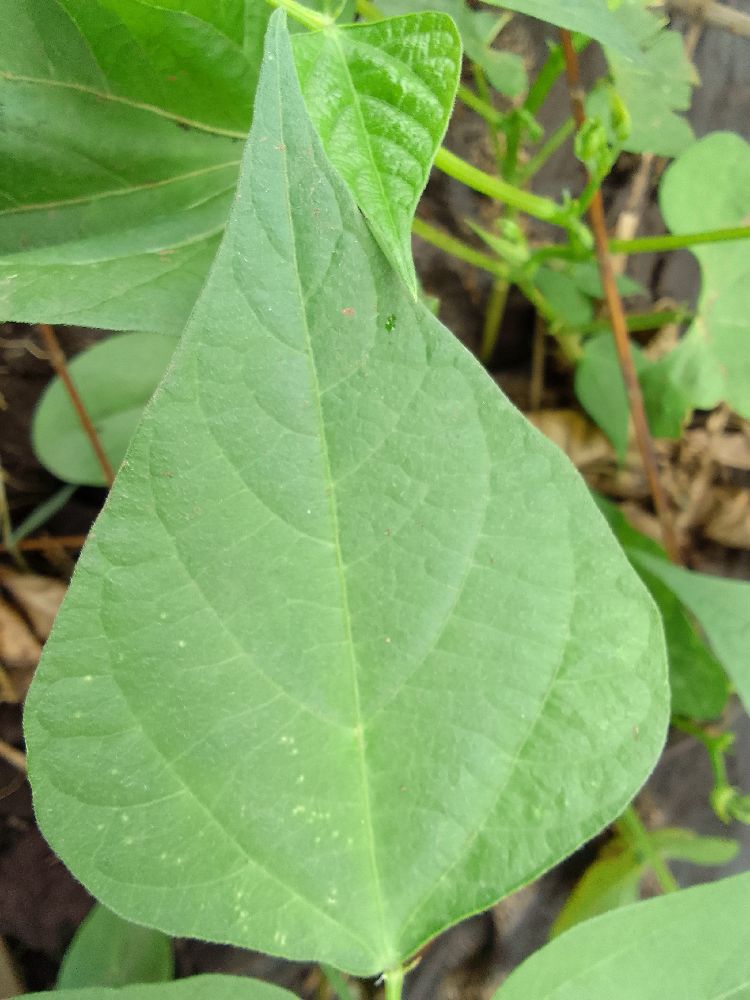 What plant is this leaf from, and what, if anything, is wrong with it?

common bean, healthy
